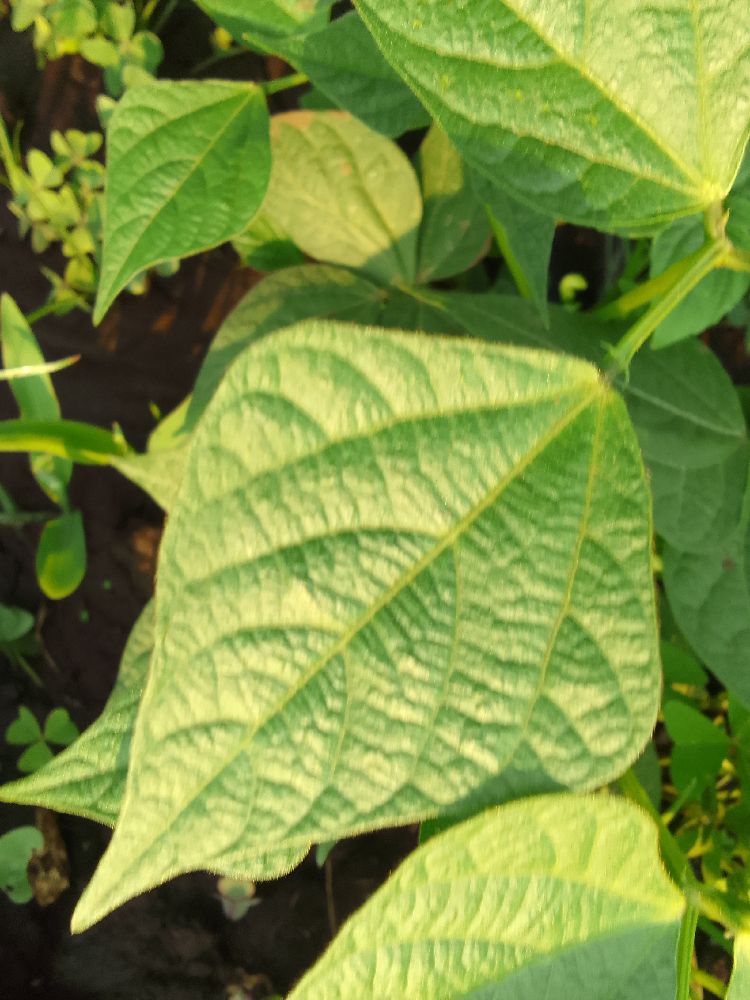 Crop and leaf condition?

common bean, healthy
